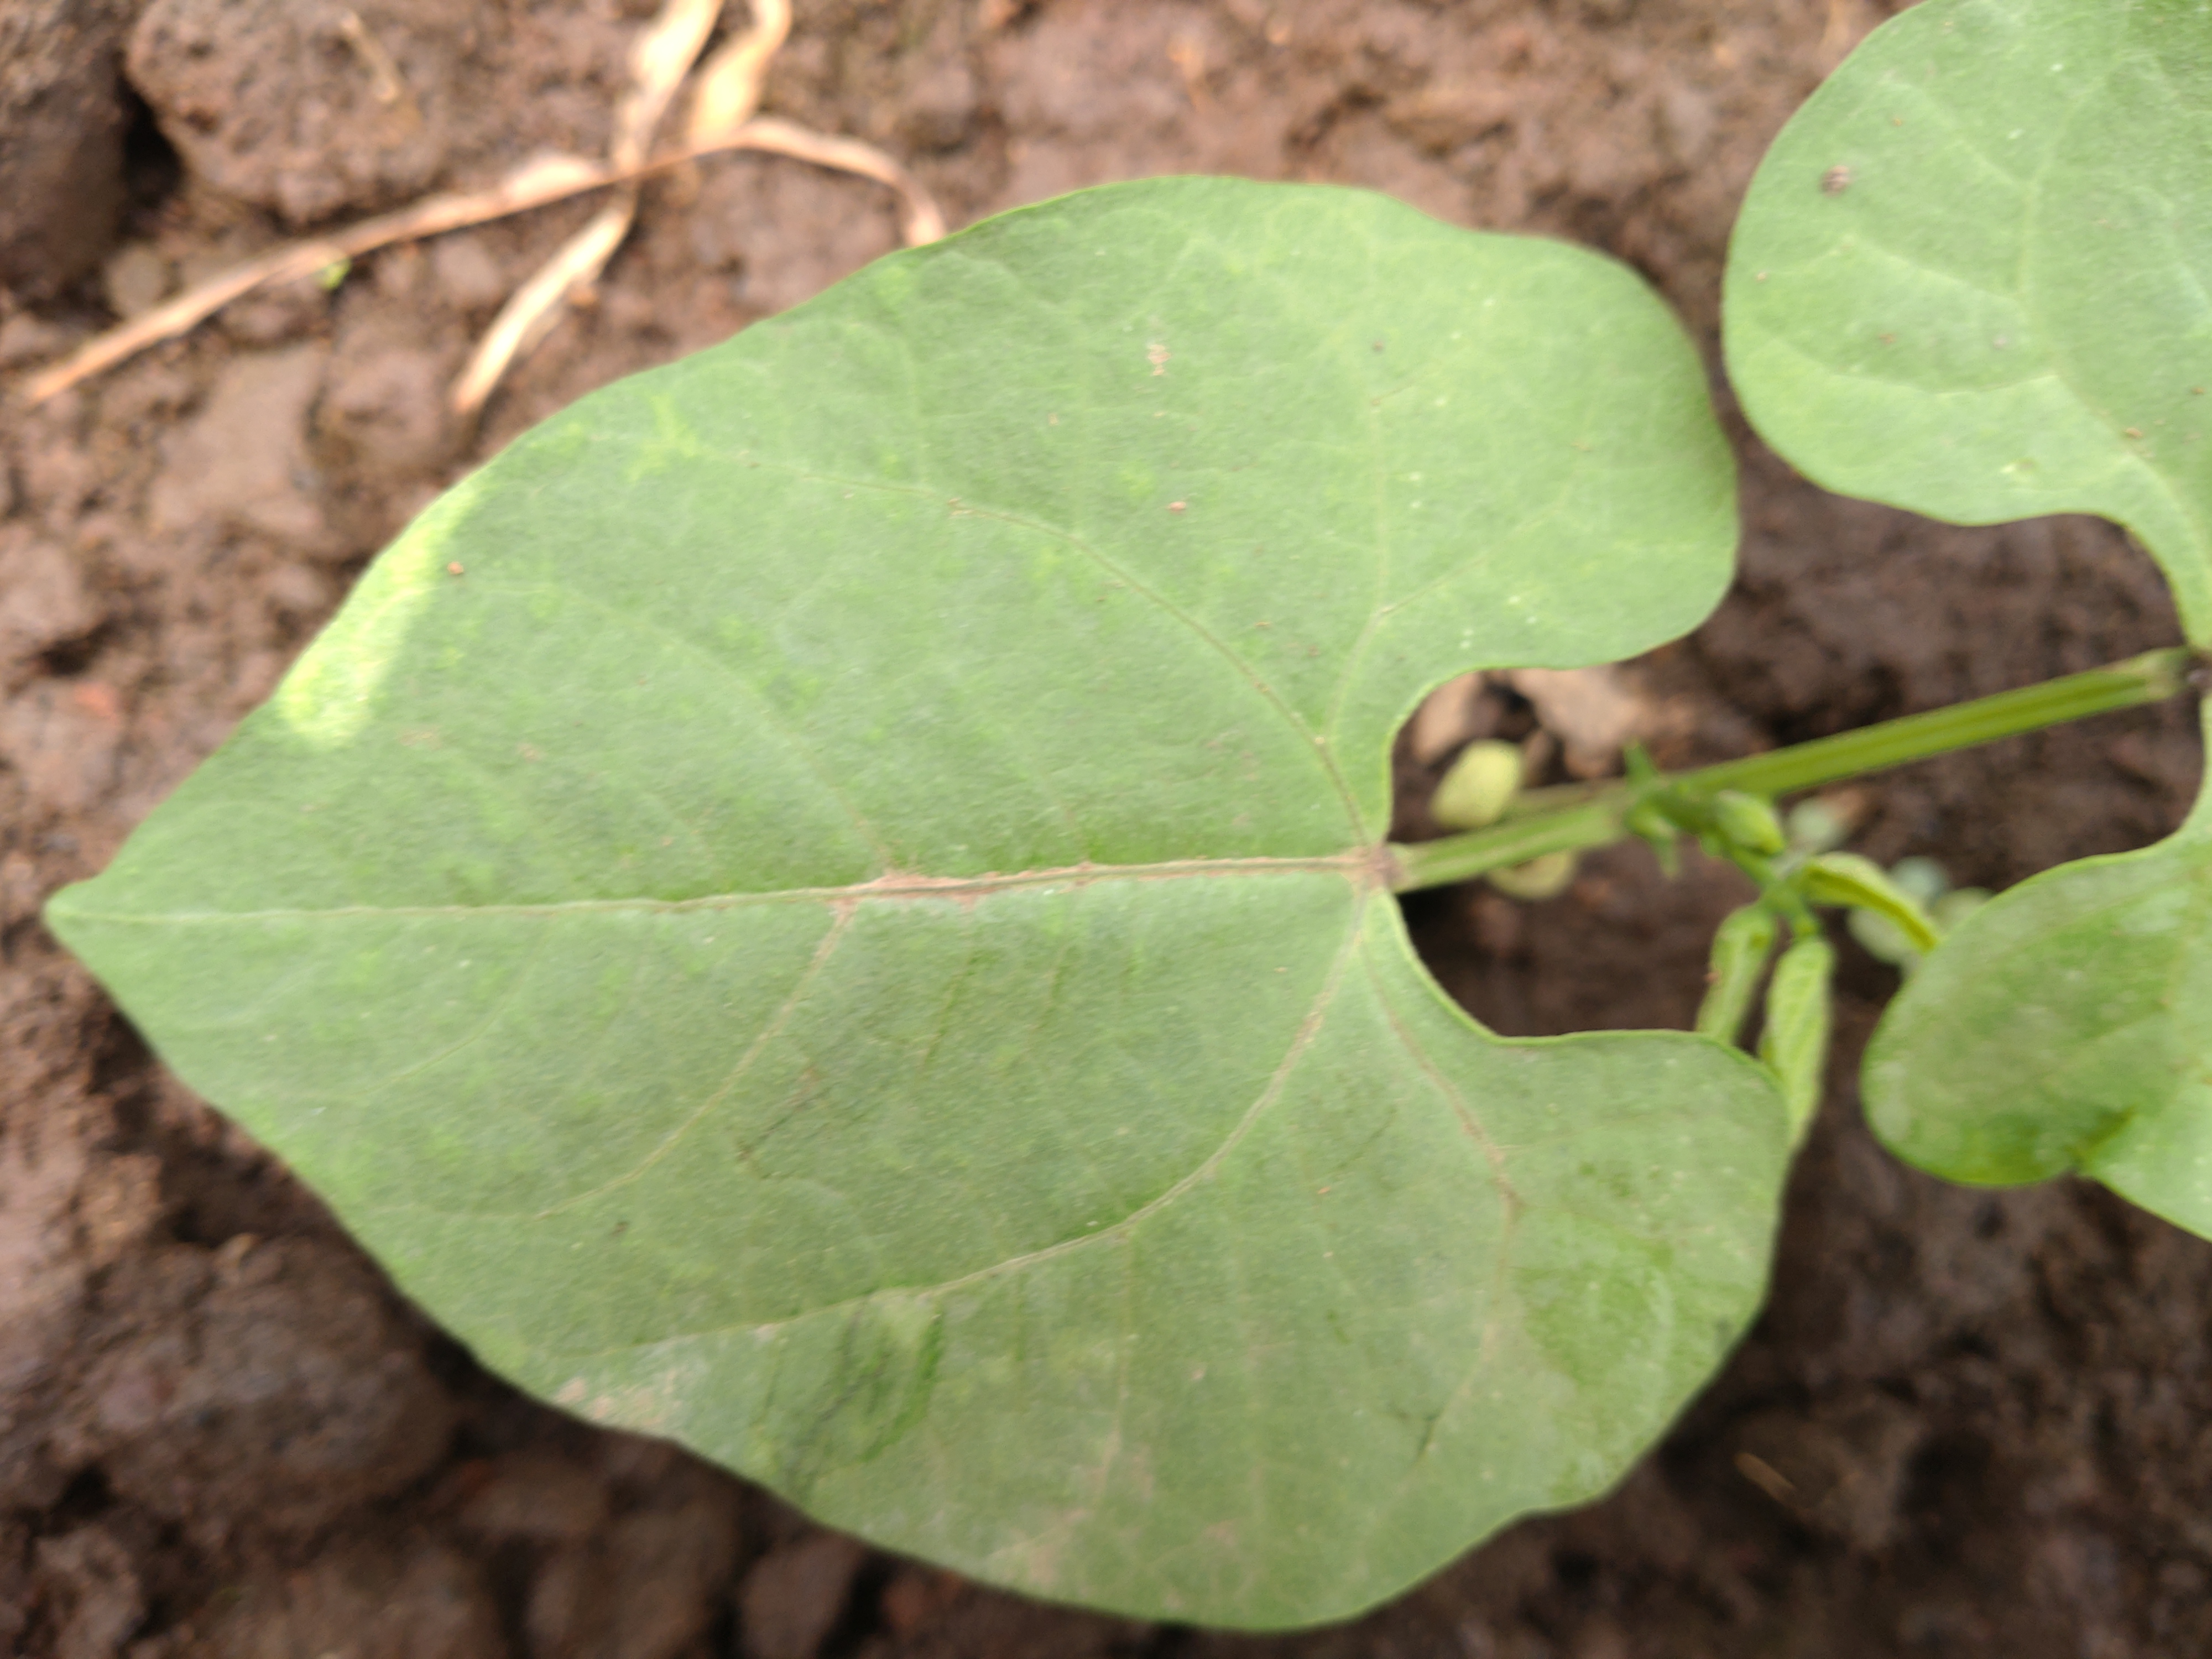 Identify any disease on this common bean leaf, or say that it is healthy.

healthy
